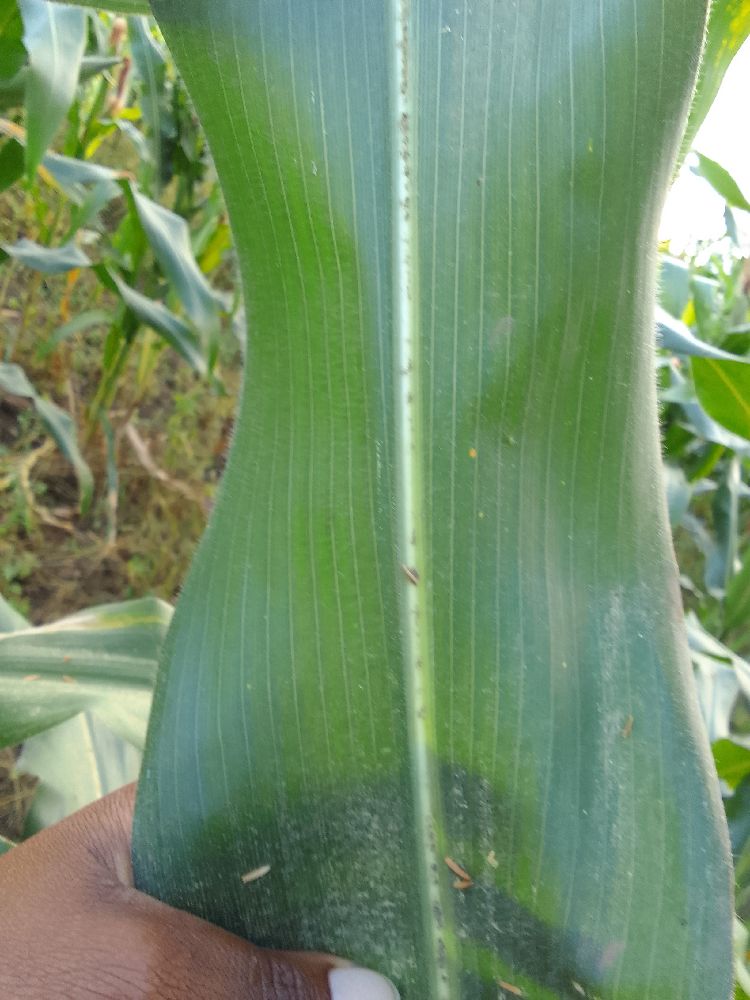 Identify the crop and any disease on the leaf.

maize, healthy
